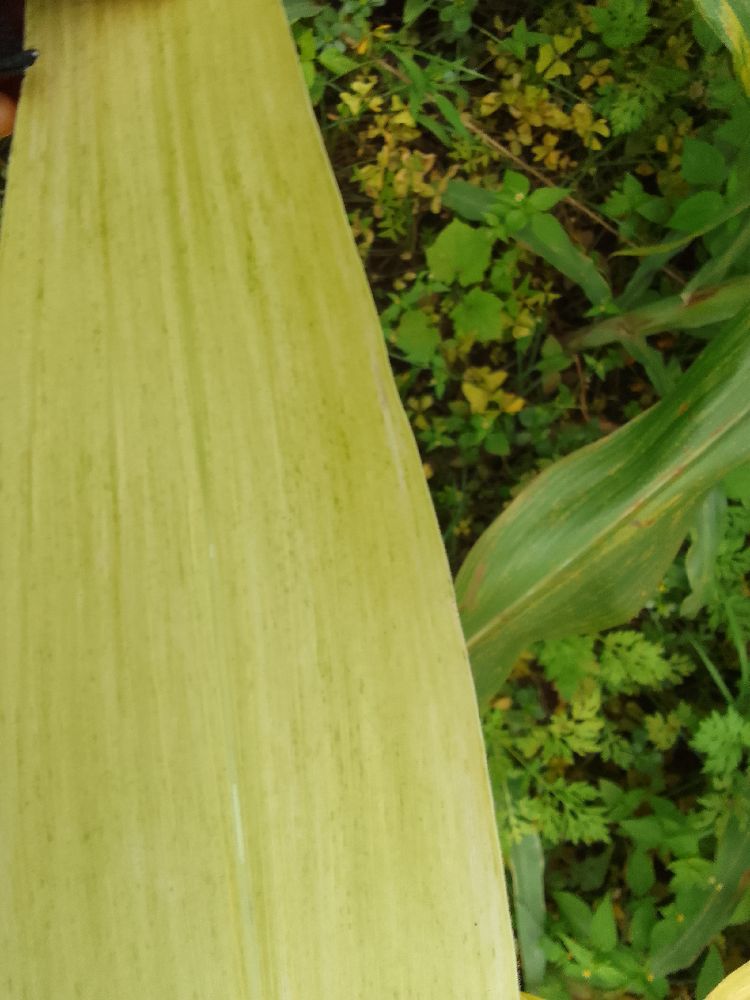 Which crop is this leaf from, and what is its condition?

maize, maize lethal necrosis
